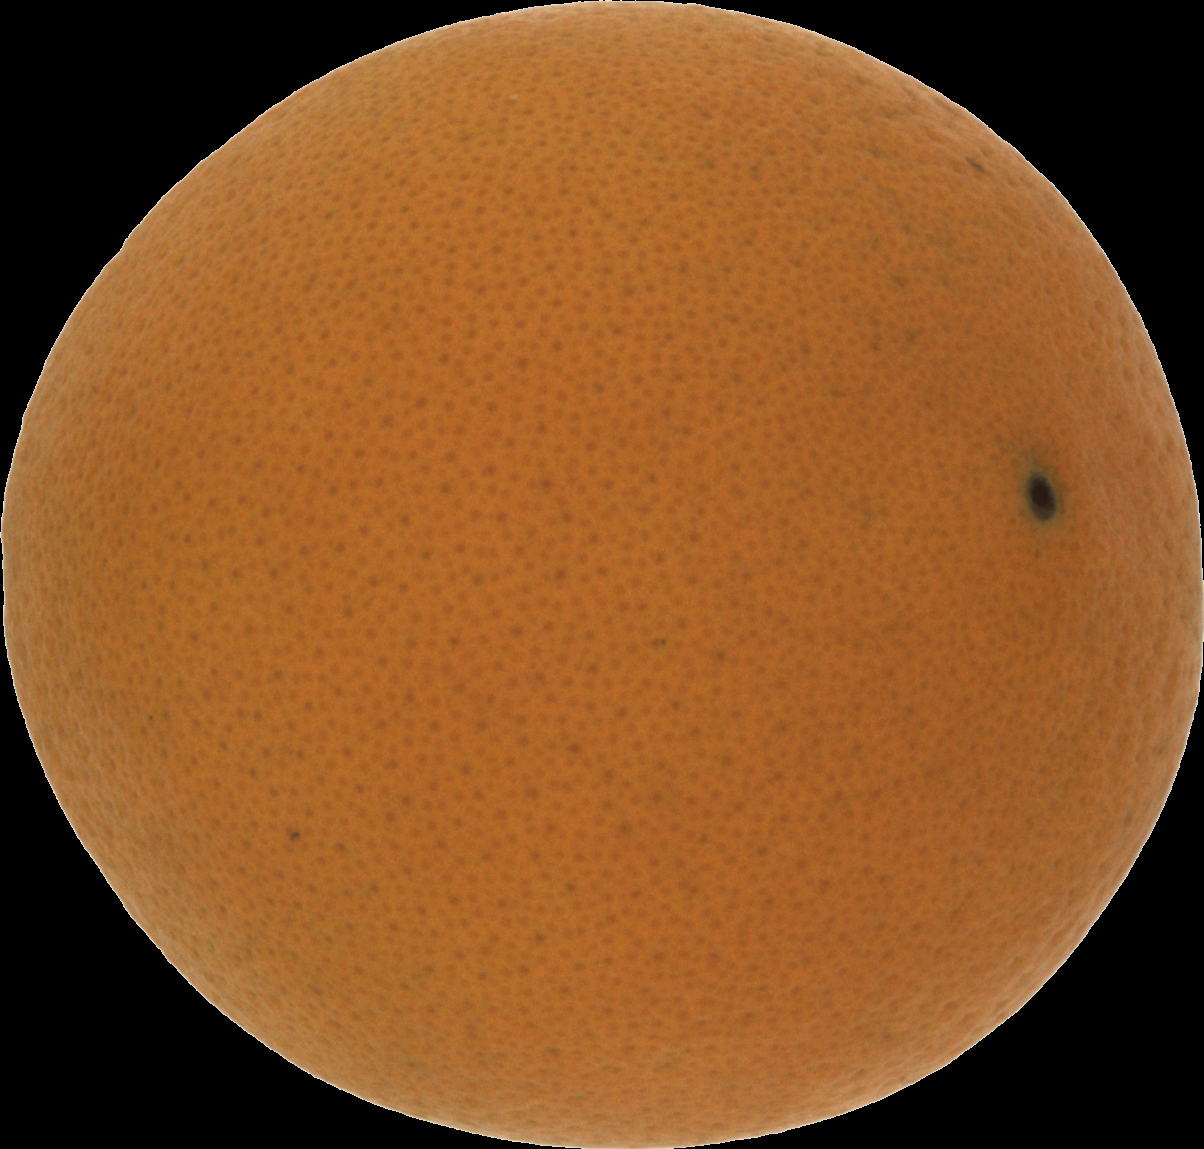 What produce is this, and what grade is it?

orange, good
